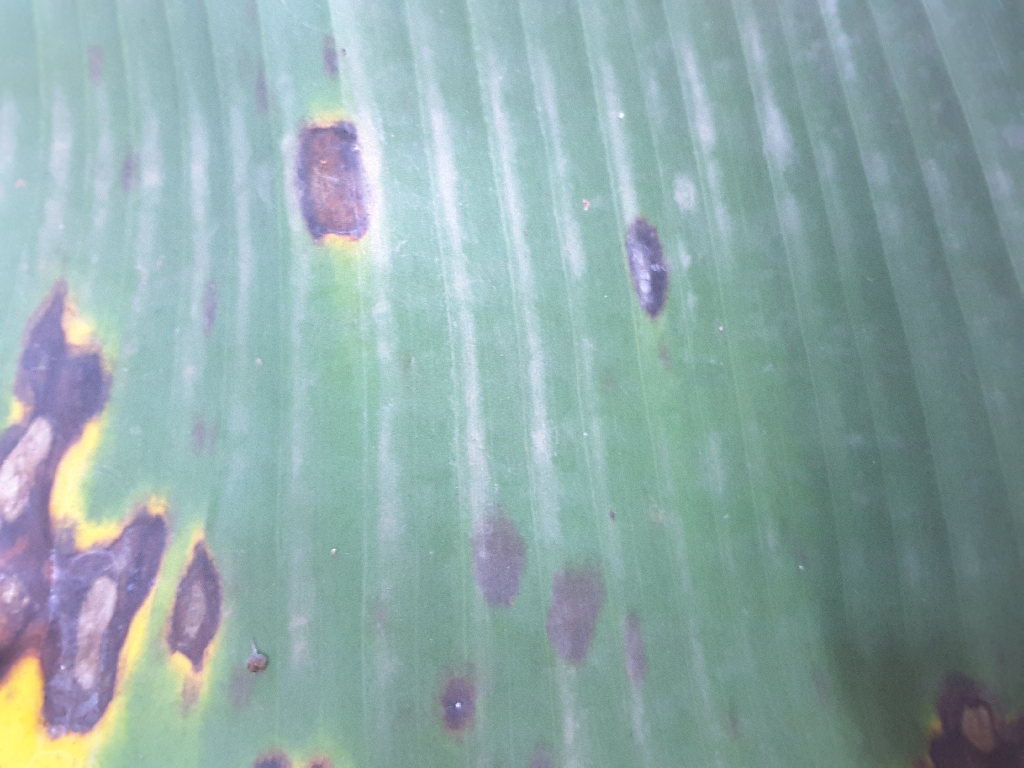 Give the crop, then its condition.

banana, black sigatoka
